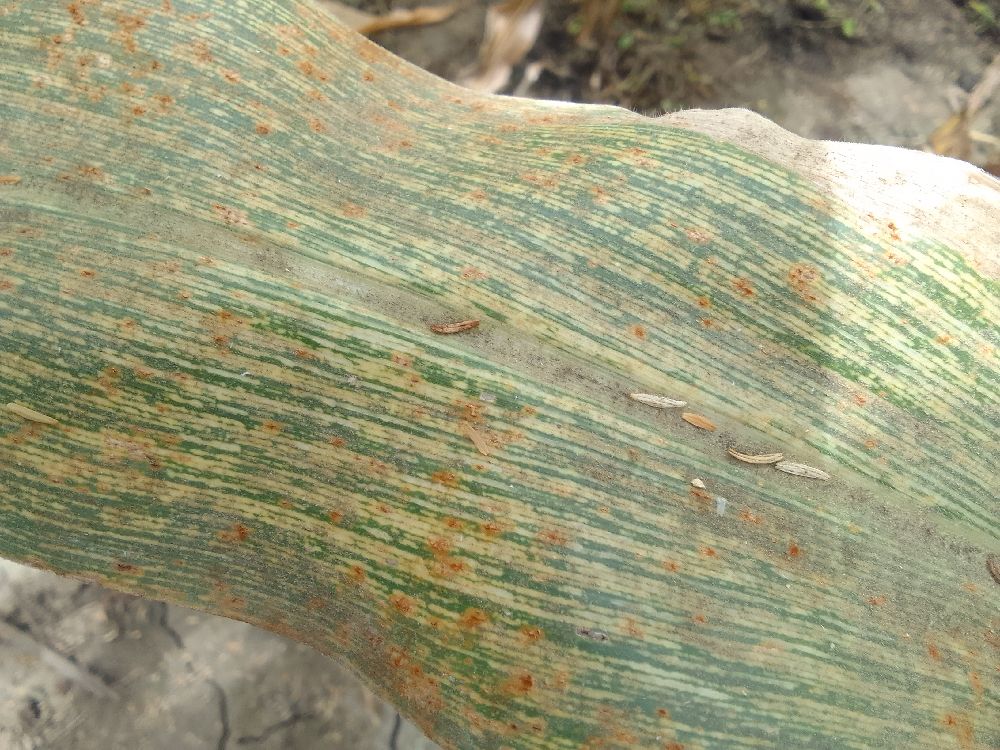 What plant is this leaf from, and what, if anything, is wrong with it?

maize, maize streak virus
